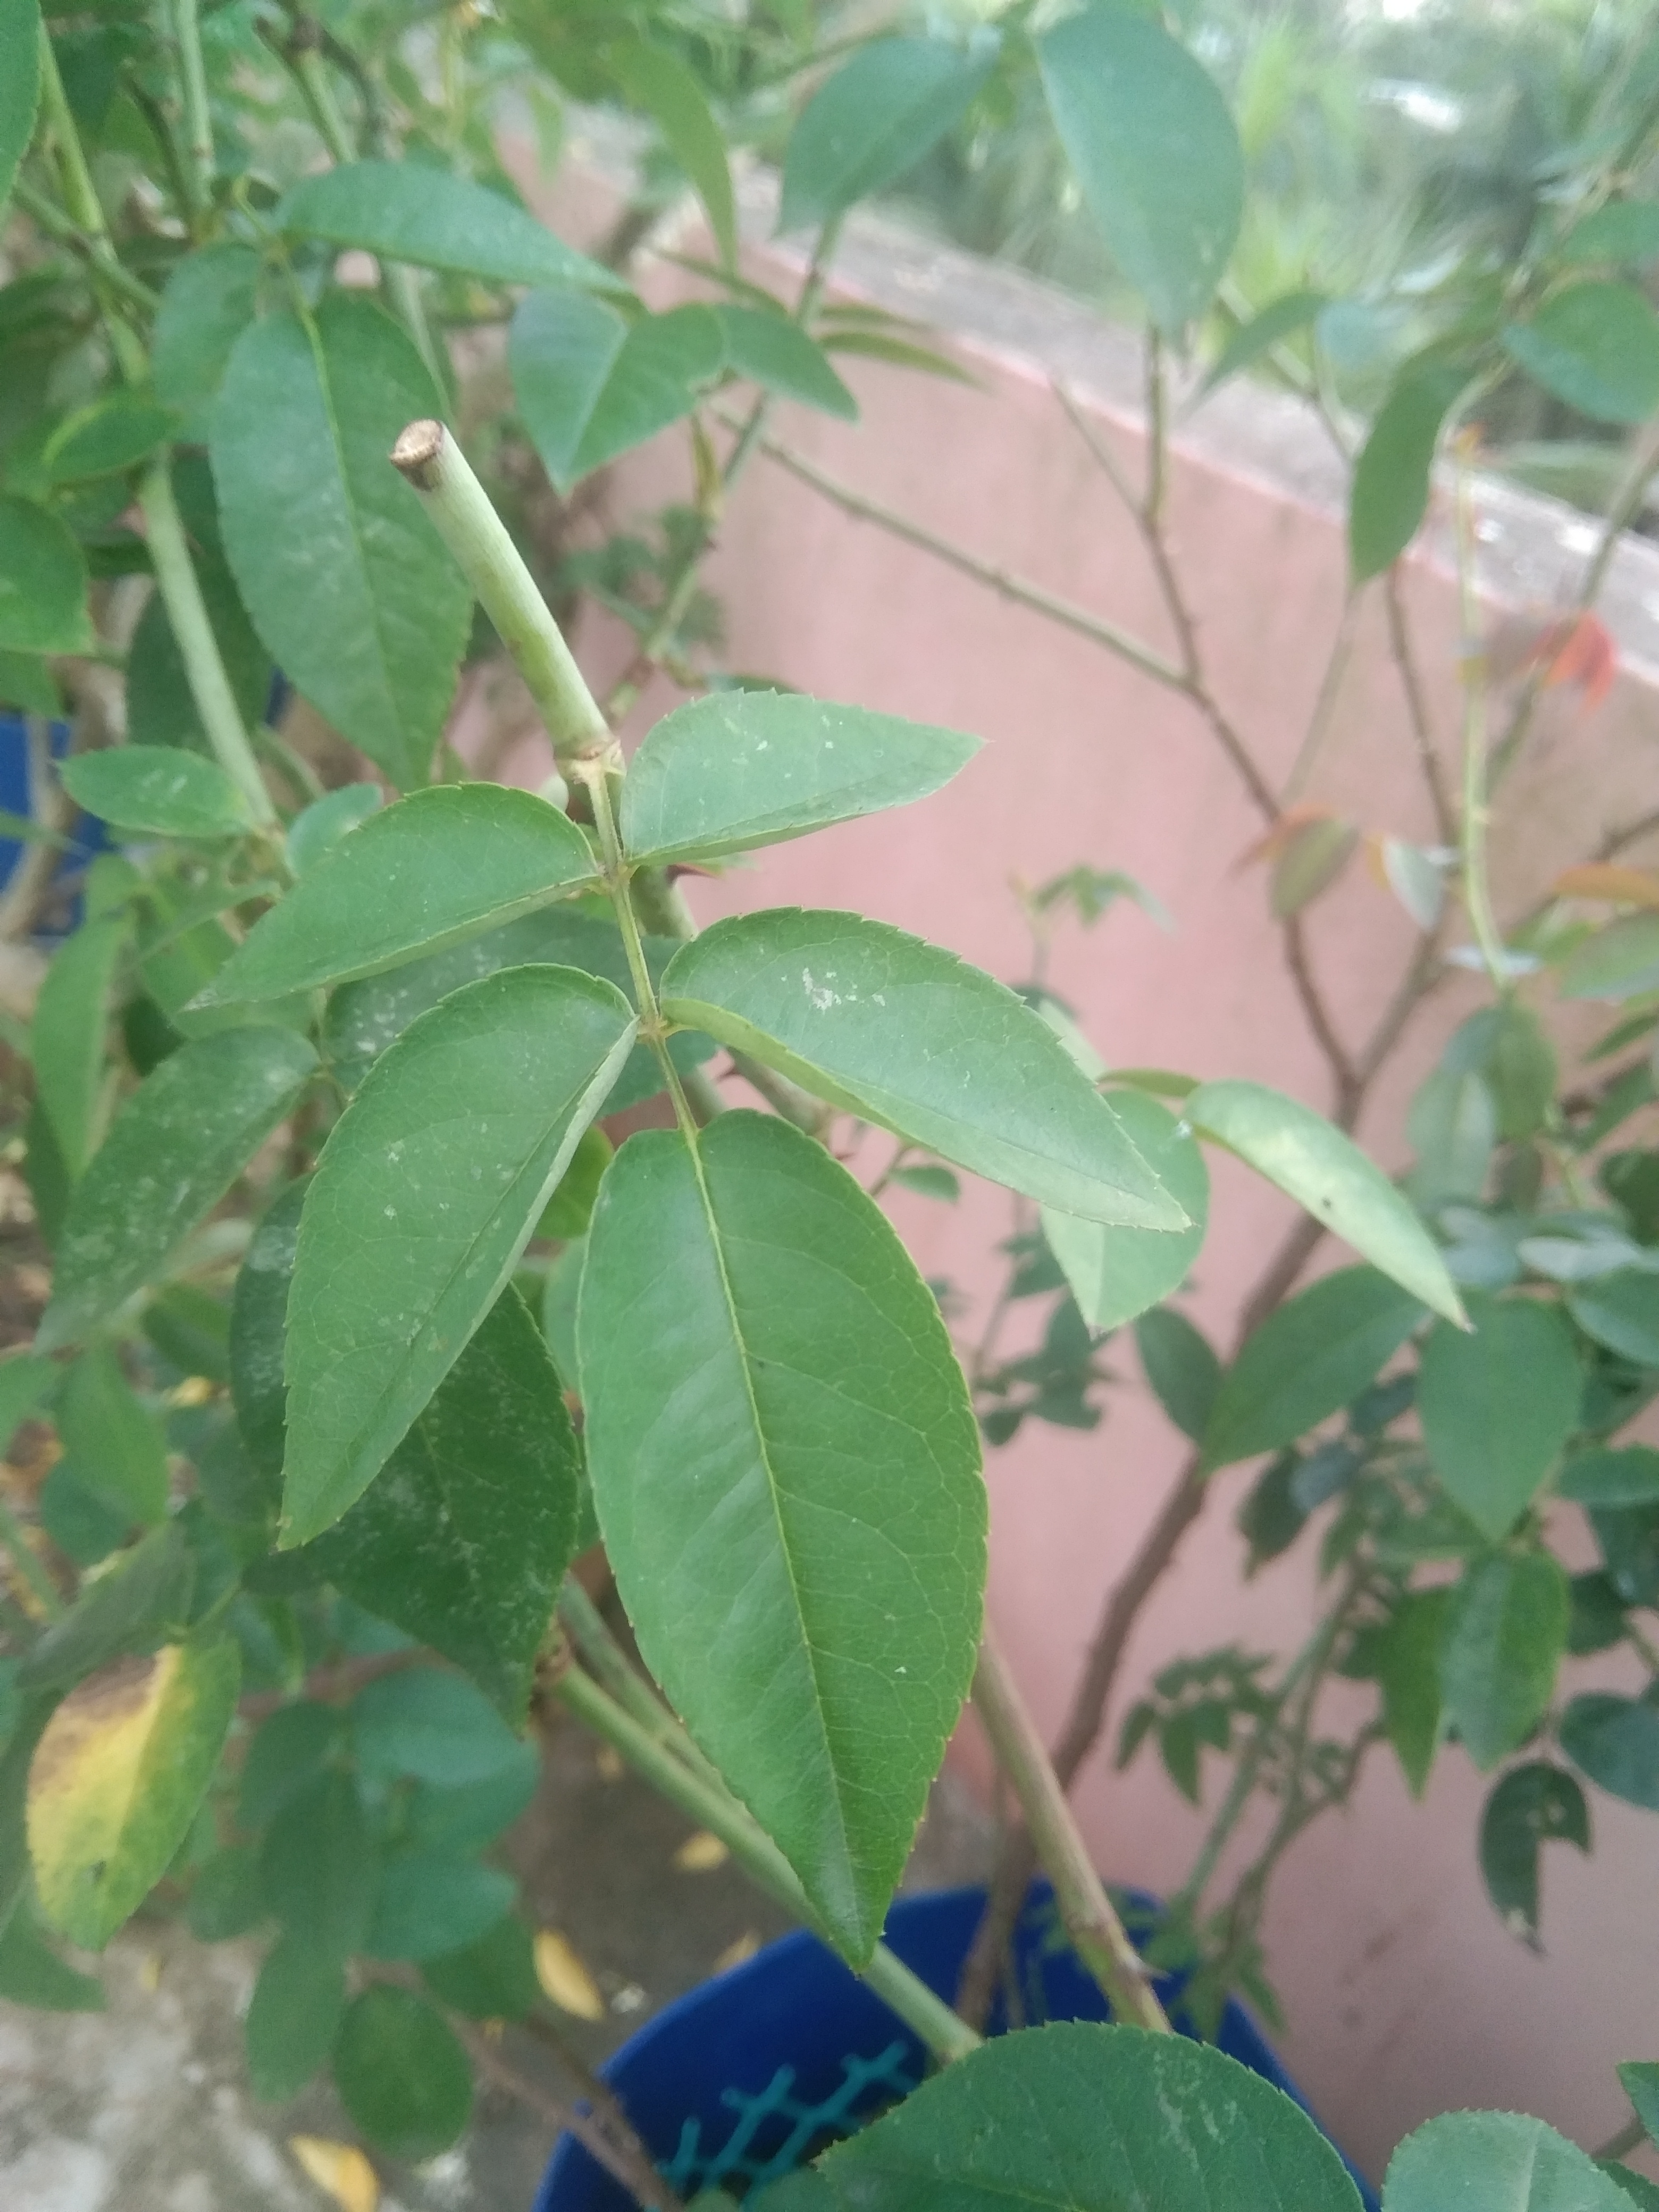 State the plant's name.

rose
